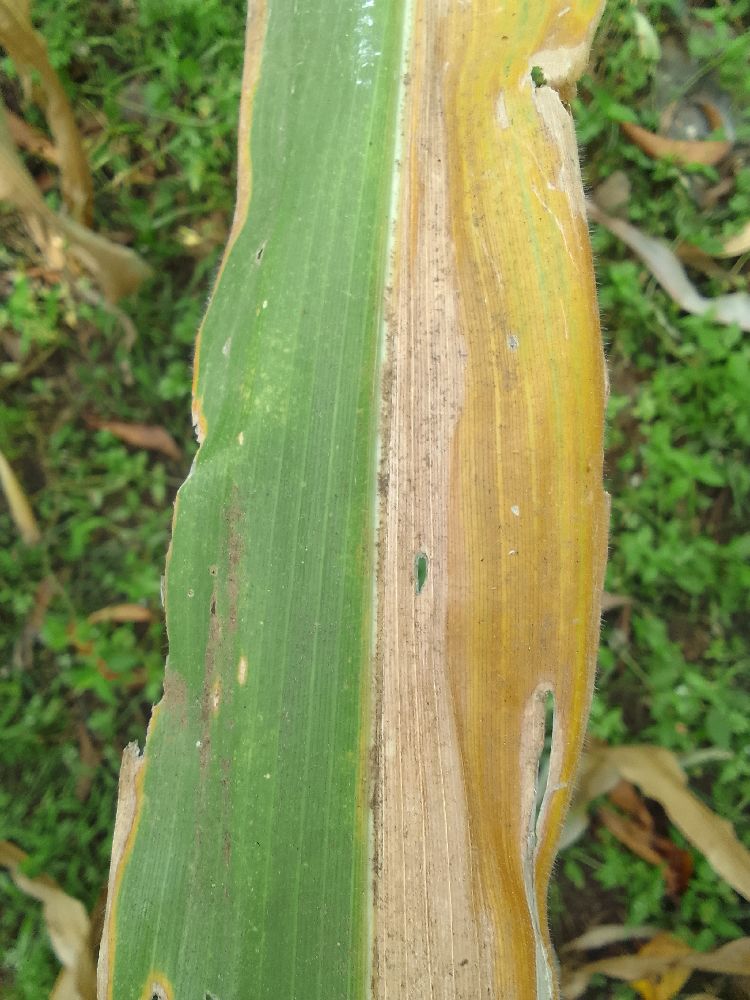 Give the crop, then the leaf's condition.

maize, maize lethal necrosis
